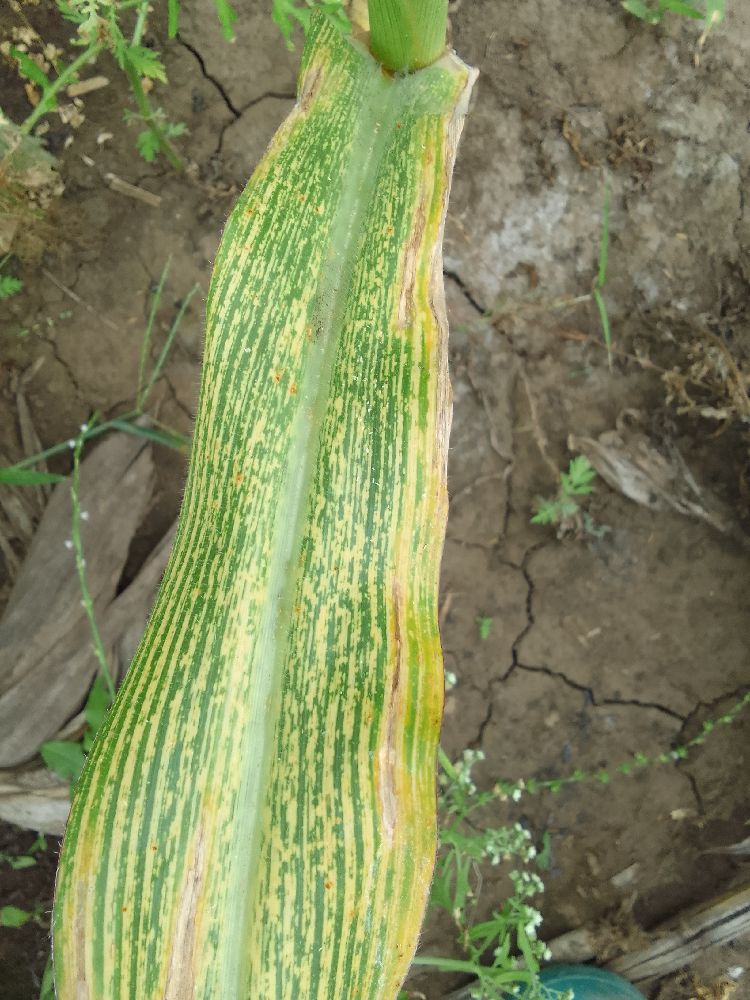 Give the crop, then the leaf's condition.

maize, maize streak virus
